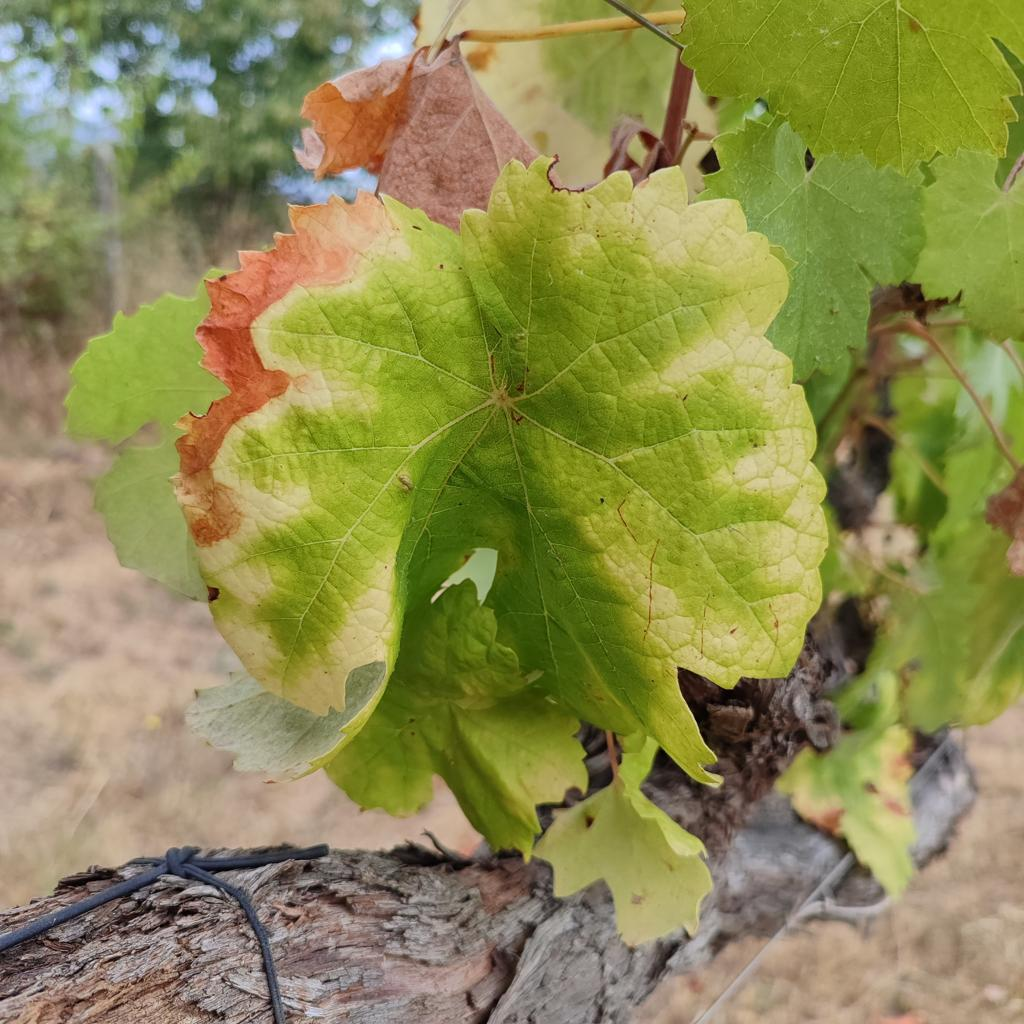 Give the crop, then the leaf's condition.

grapevine, esca complex
